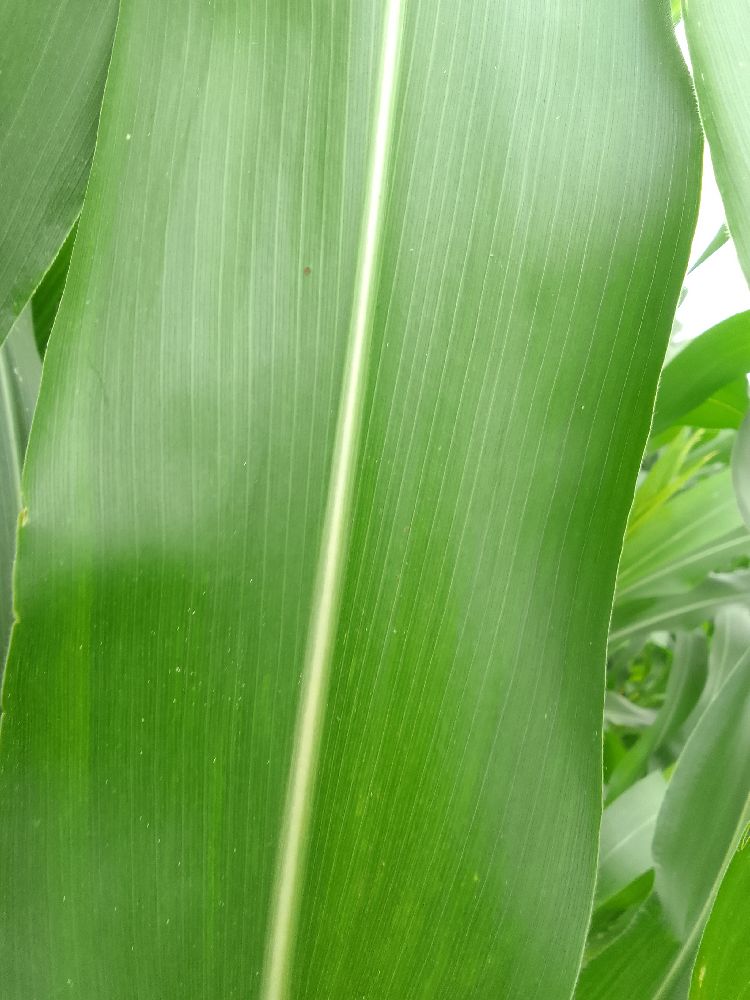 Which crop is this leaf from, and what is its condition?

maize, healthy
